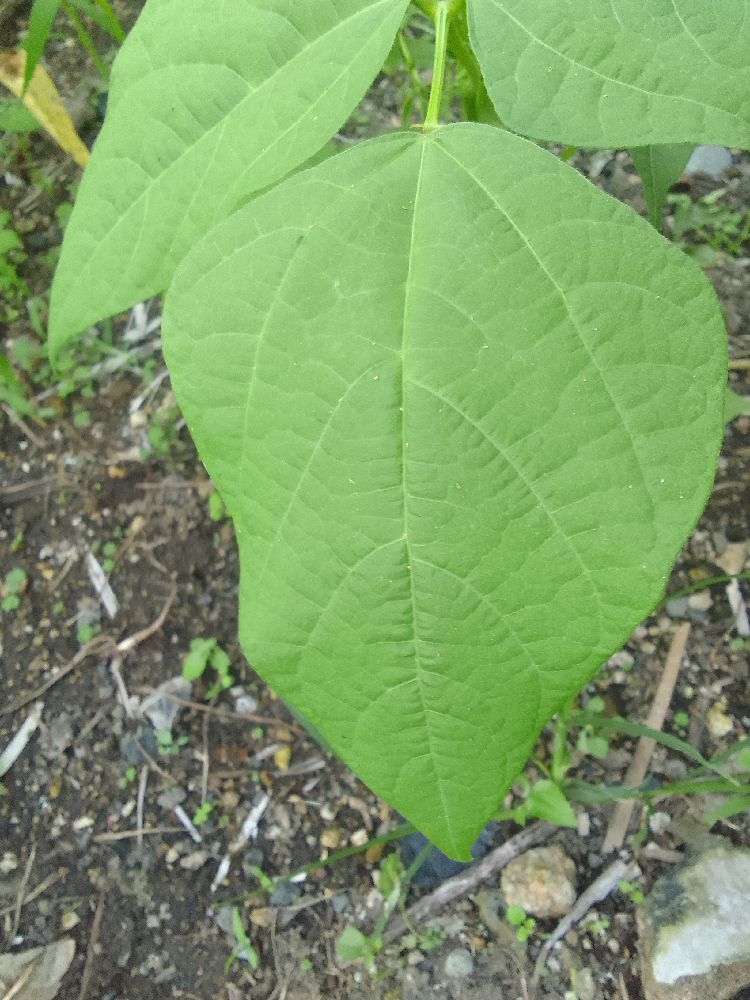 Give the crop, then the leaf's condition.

common bean, healthy
